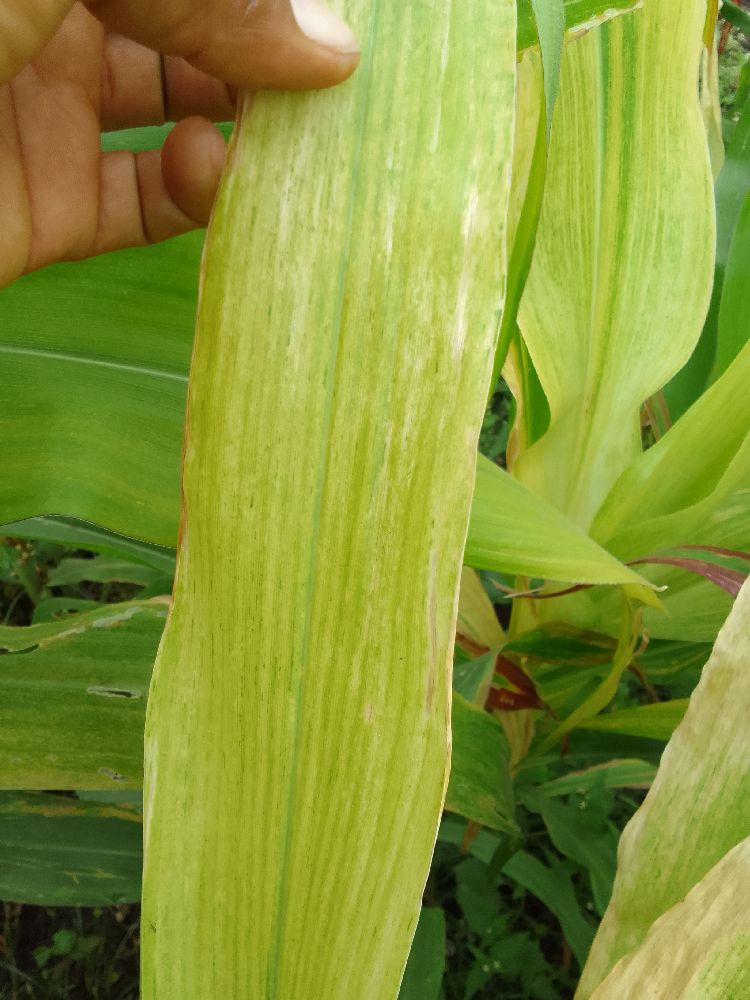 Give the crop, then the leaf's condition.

maize, maize lethal necrosis
